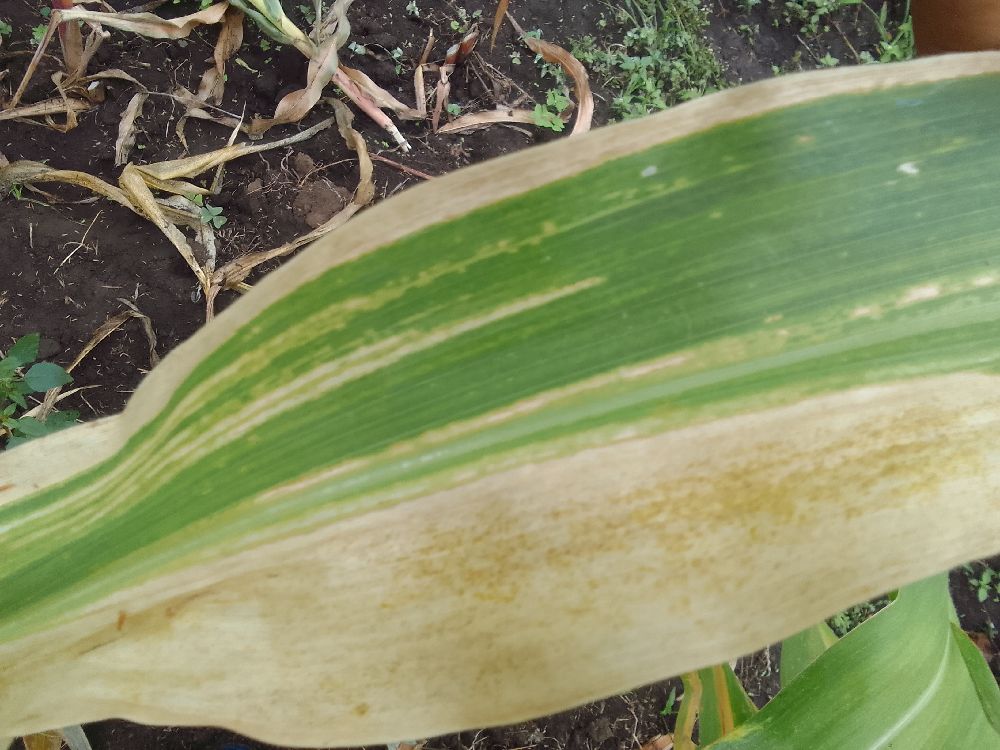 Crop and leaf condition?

maize, maize lethal necrosis
